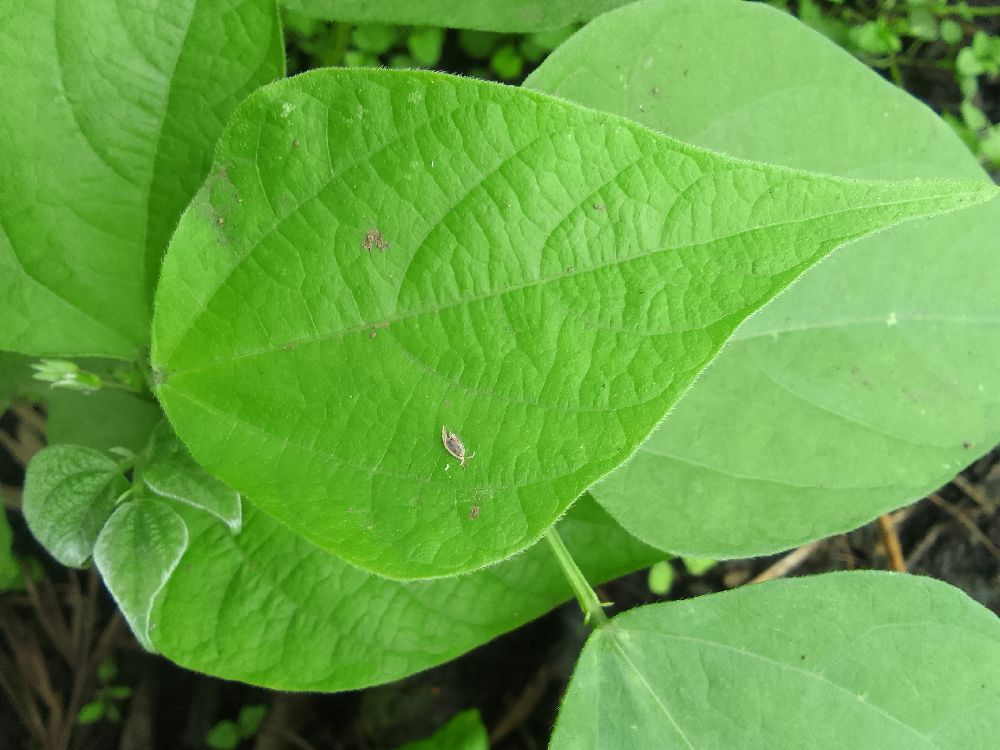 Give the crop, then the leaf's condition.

common bean, healthy
